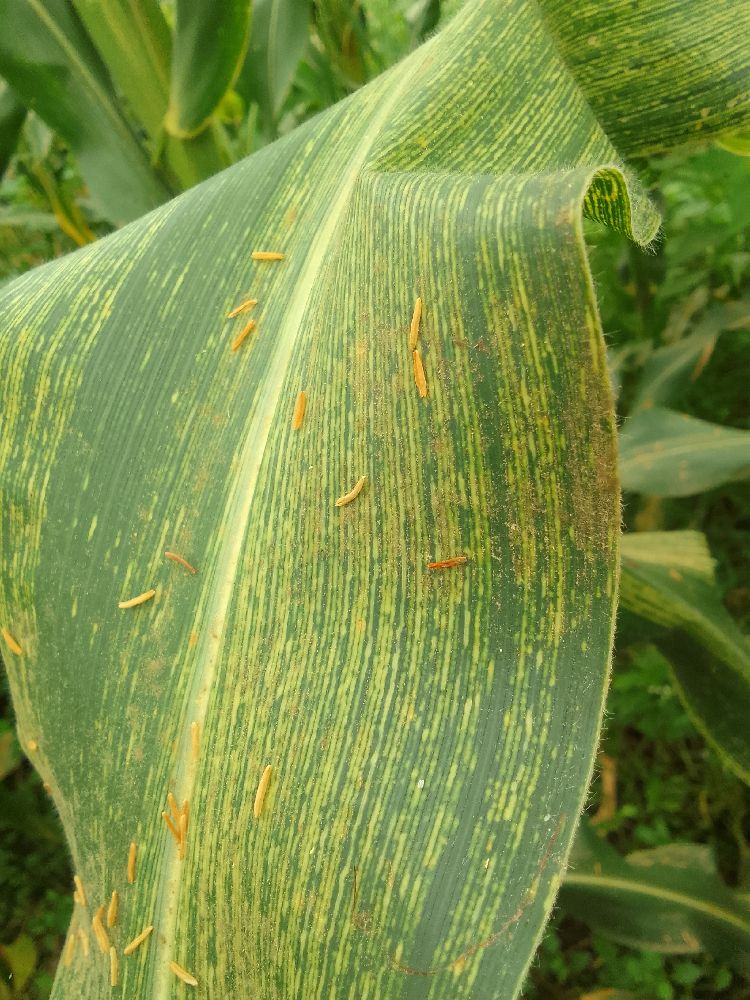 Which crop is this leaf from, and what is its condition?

maize, maize streak virus
